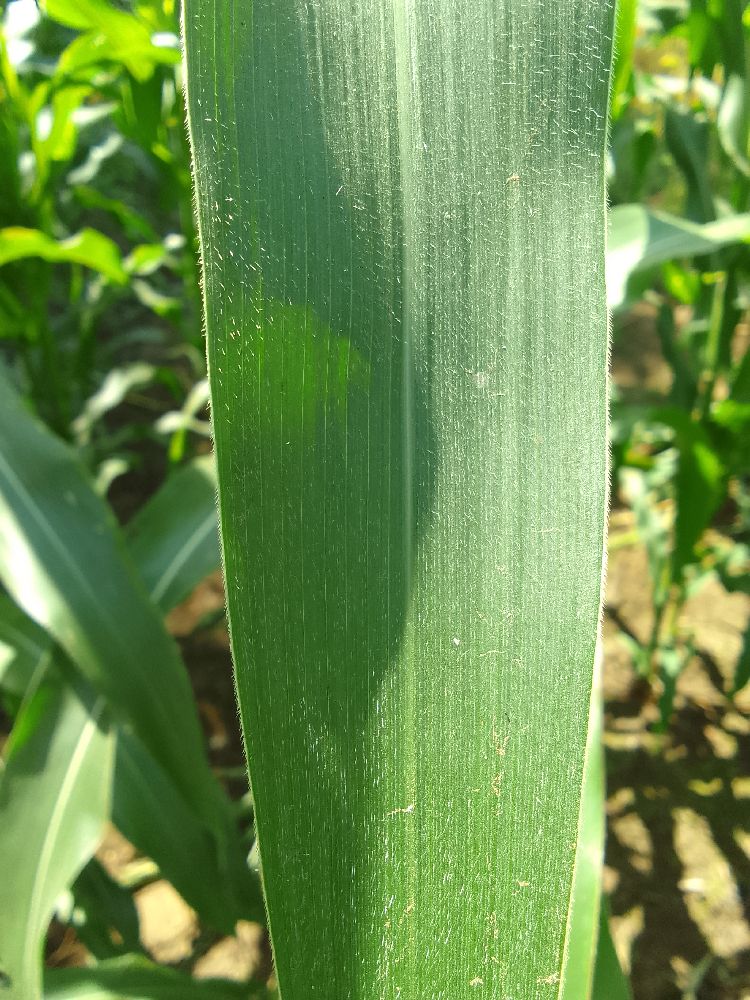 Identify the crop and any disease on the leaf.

maize, healthy
